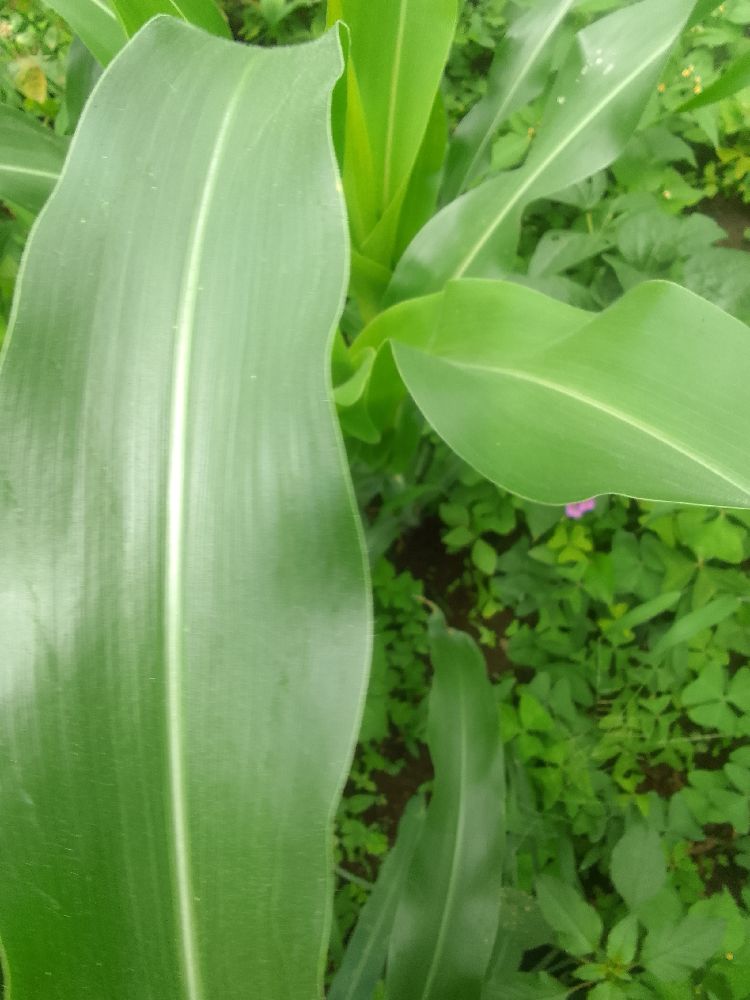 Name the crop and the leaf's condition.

maize, healthy
